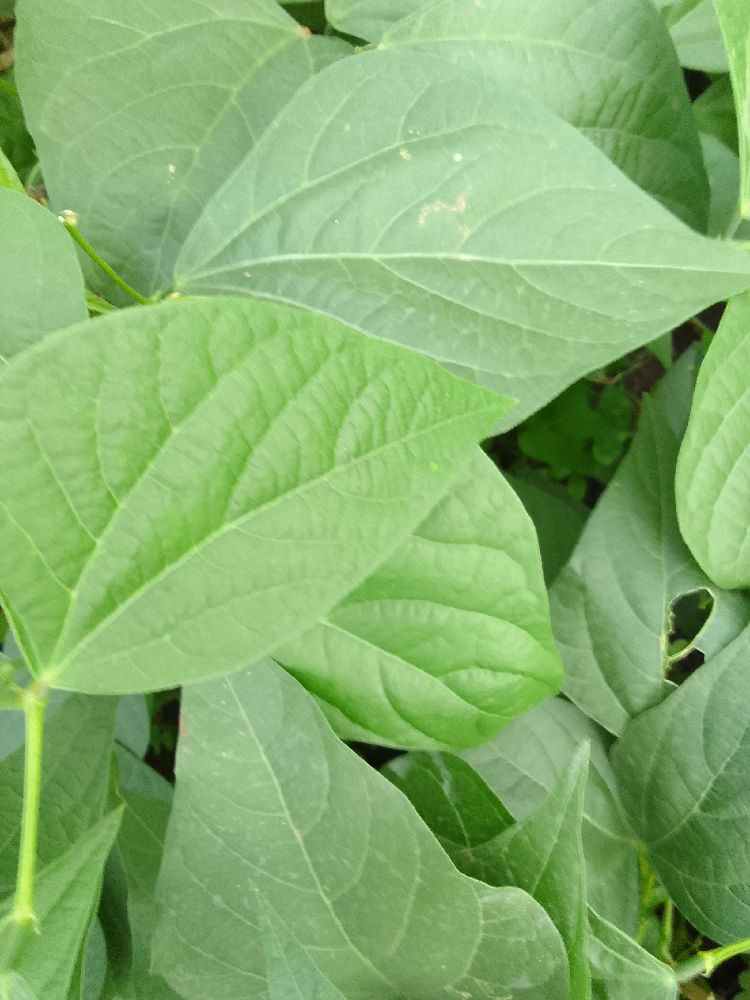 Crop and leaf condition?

common bean, healthy
